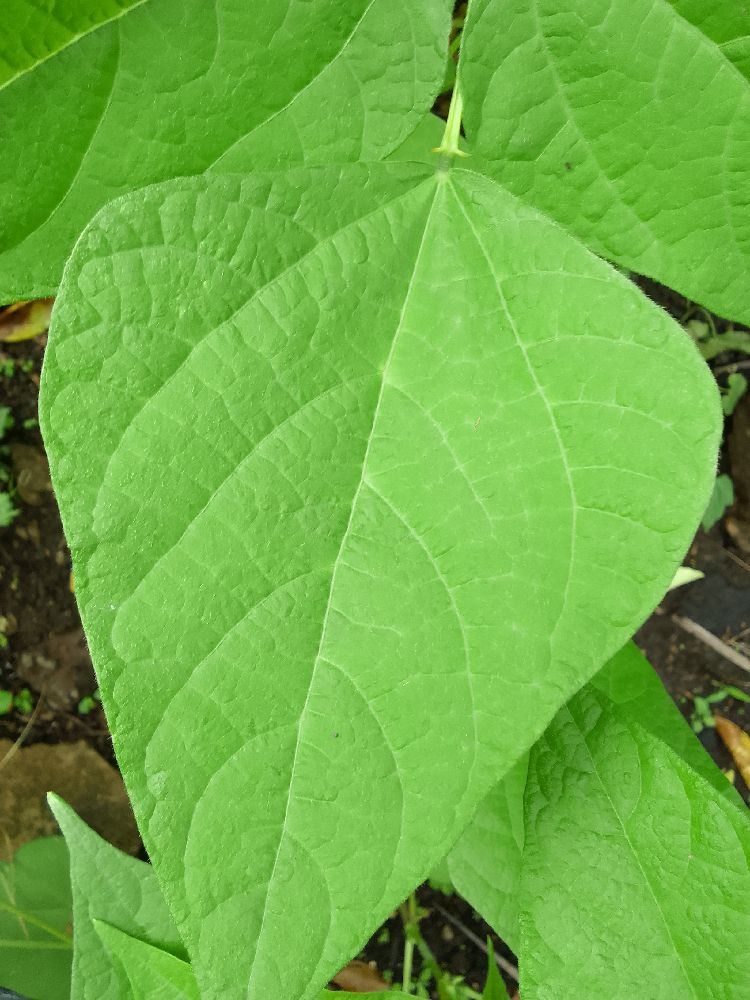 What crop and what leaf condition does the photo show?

common bean, healthy
